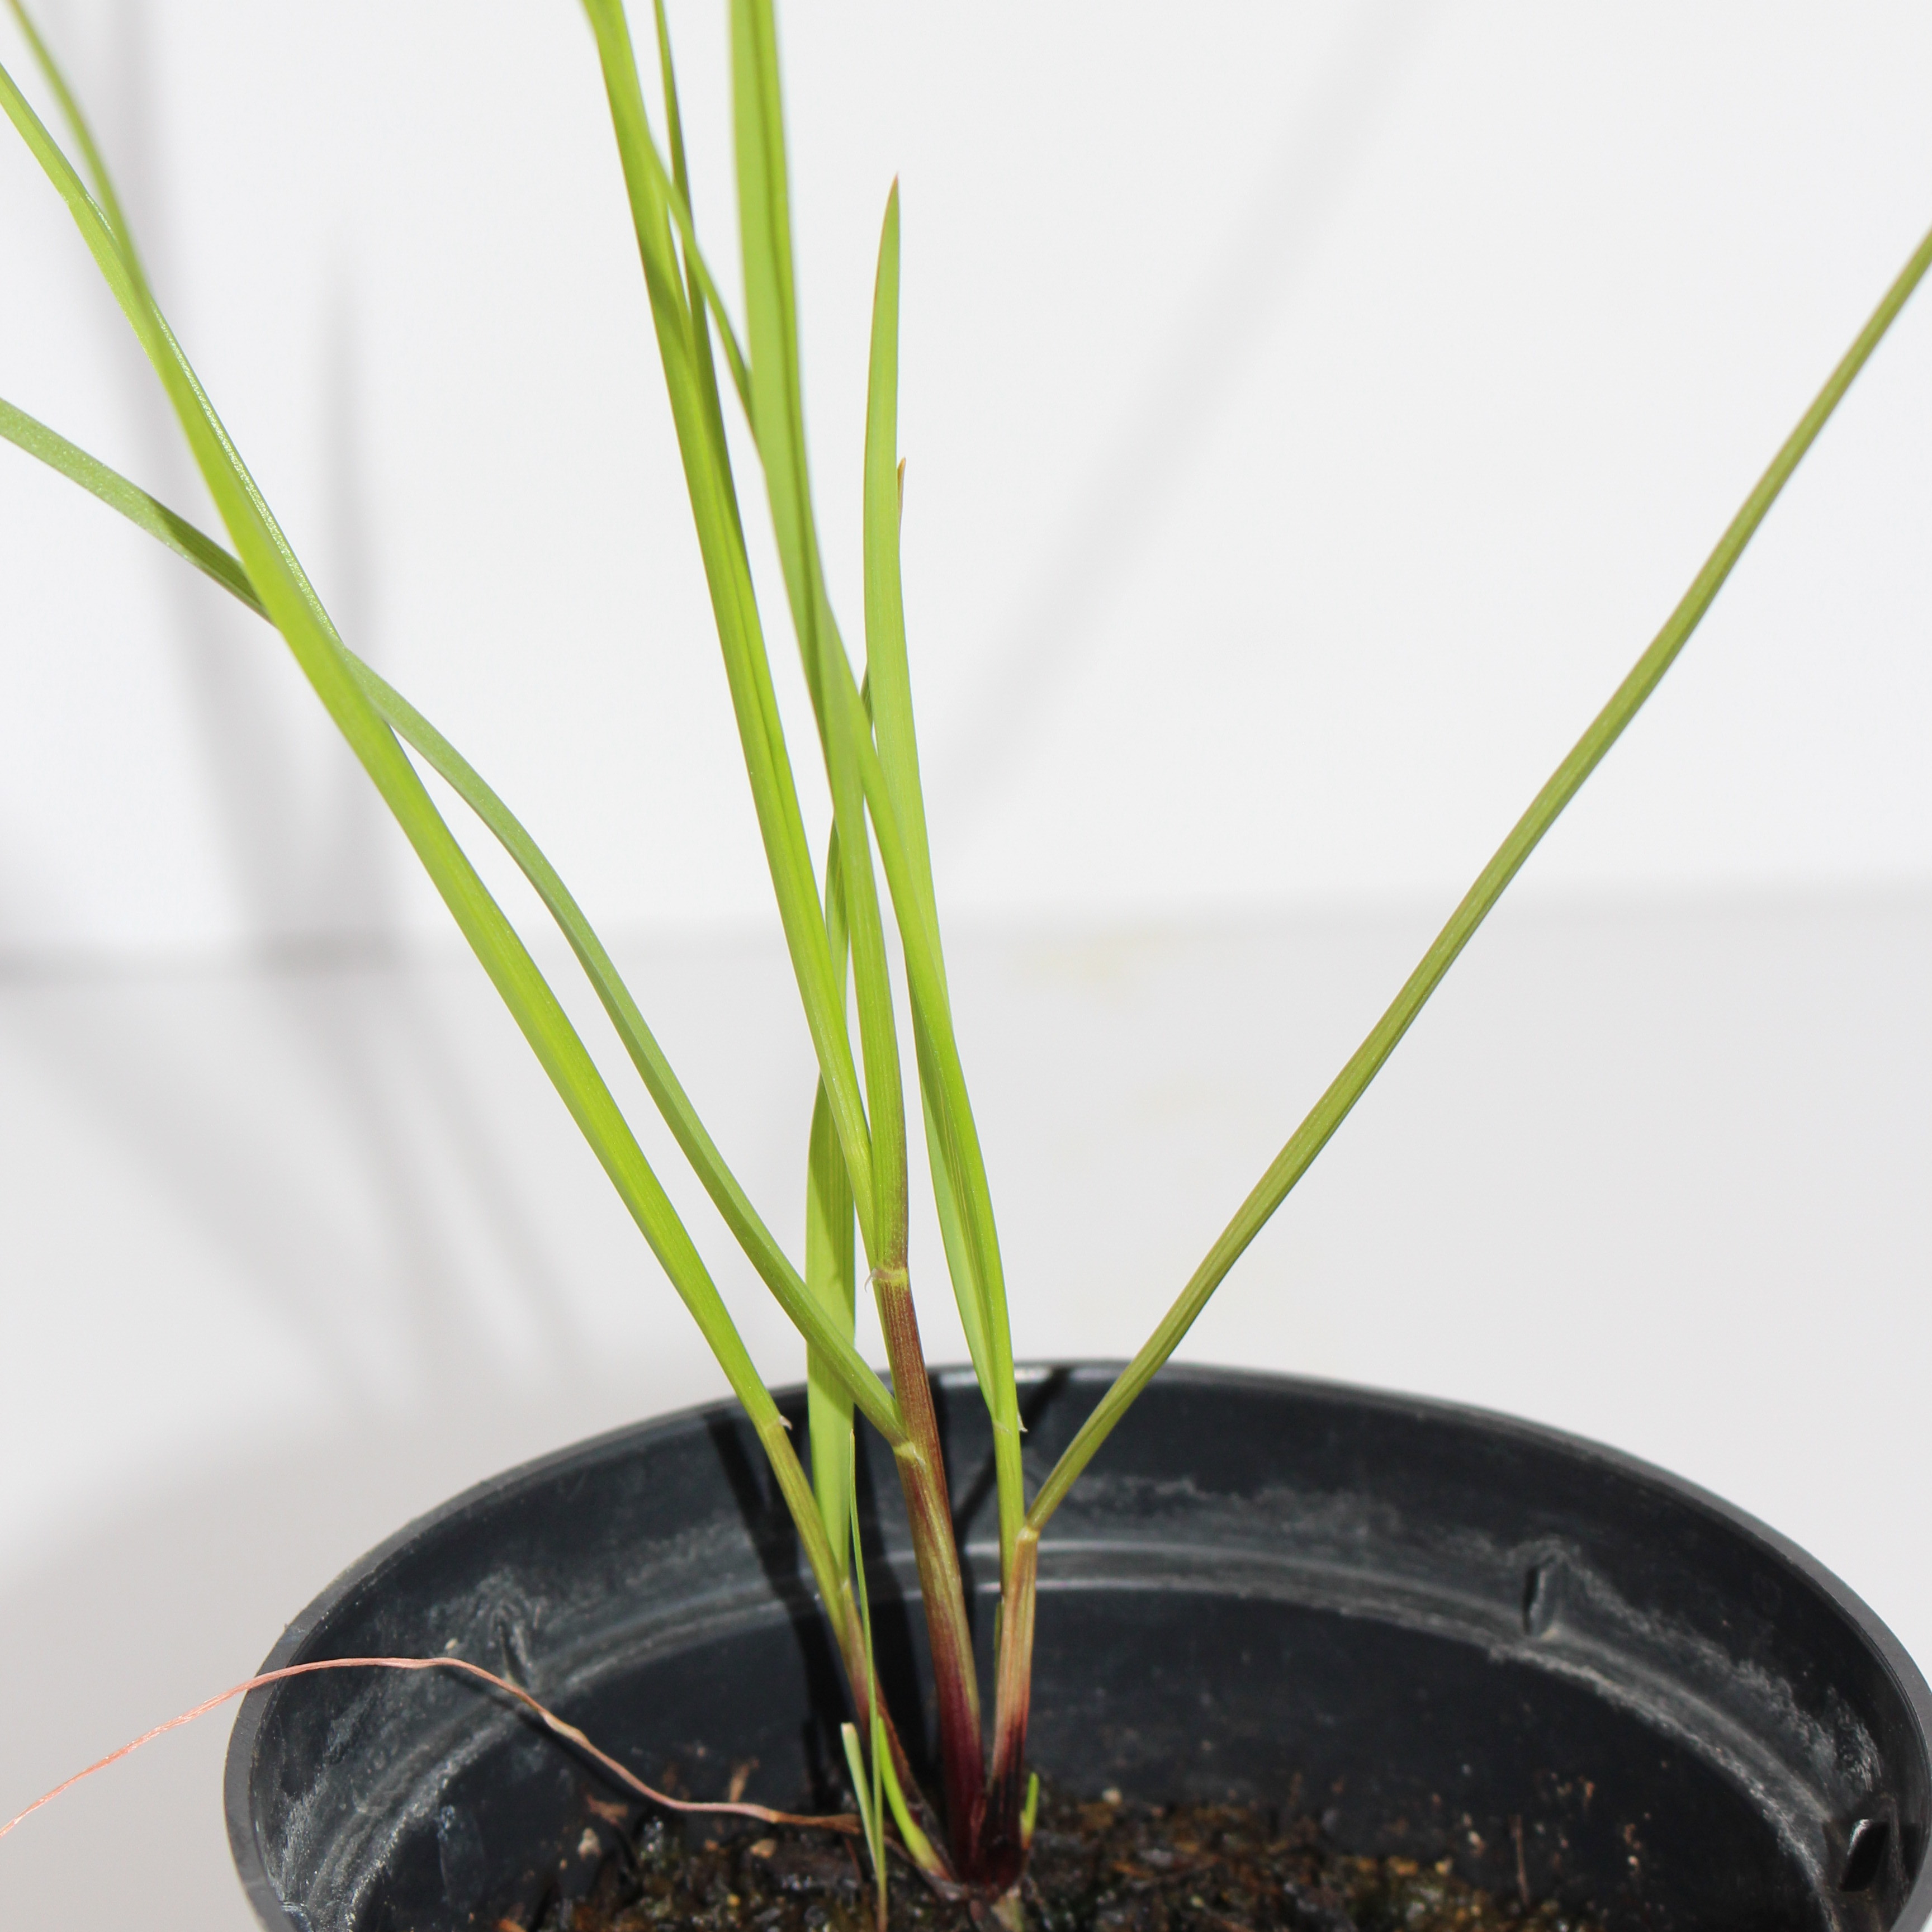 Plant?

Lolium multiflorum
